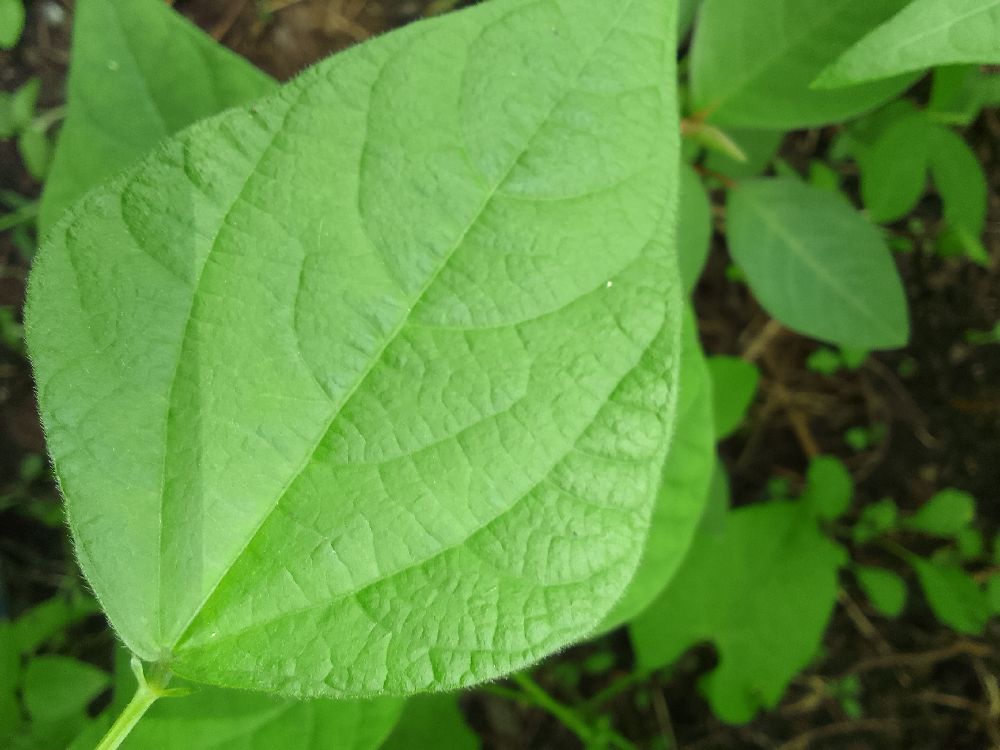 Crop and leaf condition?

common bean, healthy
